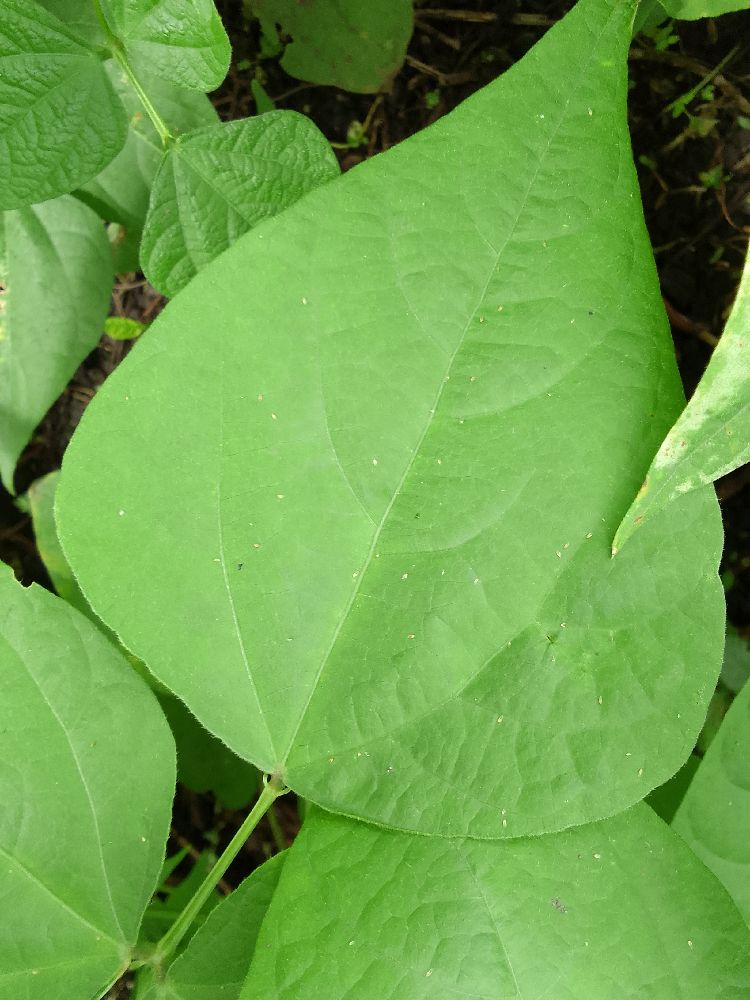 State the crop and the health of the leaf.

common bean, healthy
